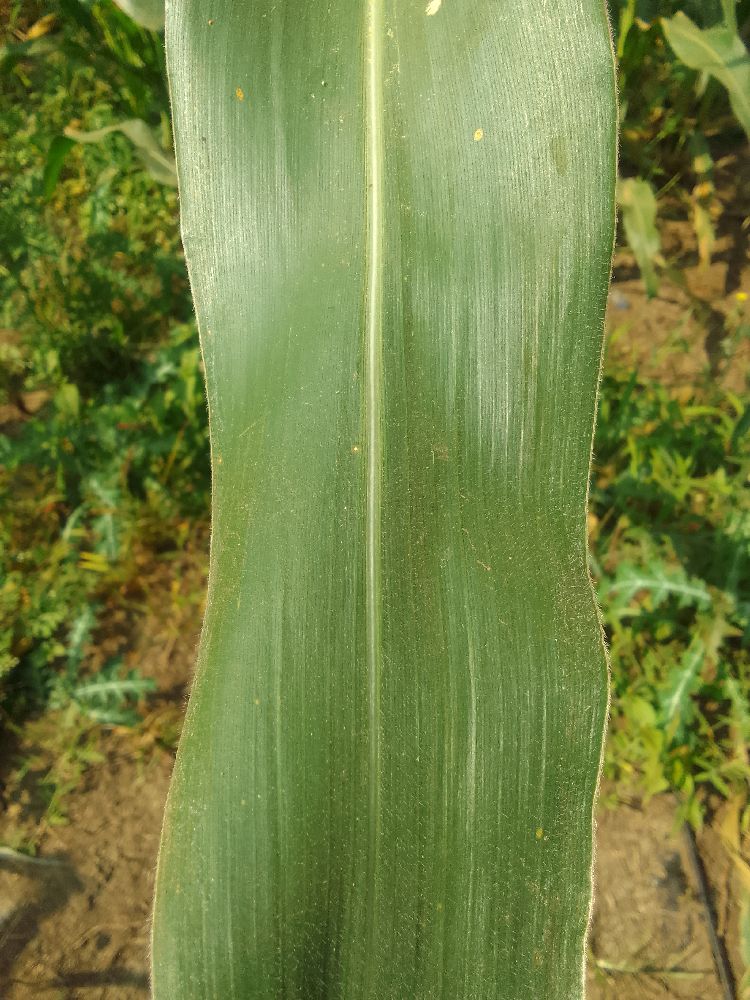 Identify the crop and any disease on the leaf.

maize, healthy
